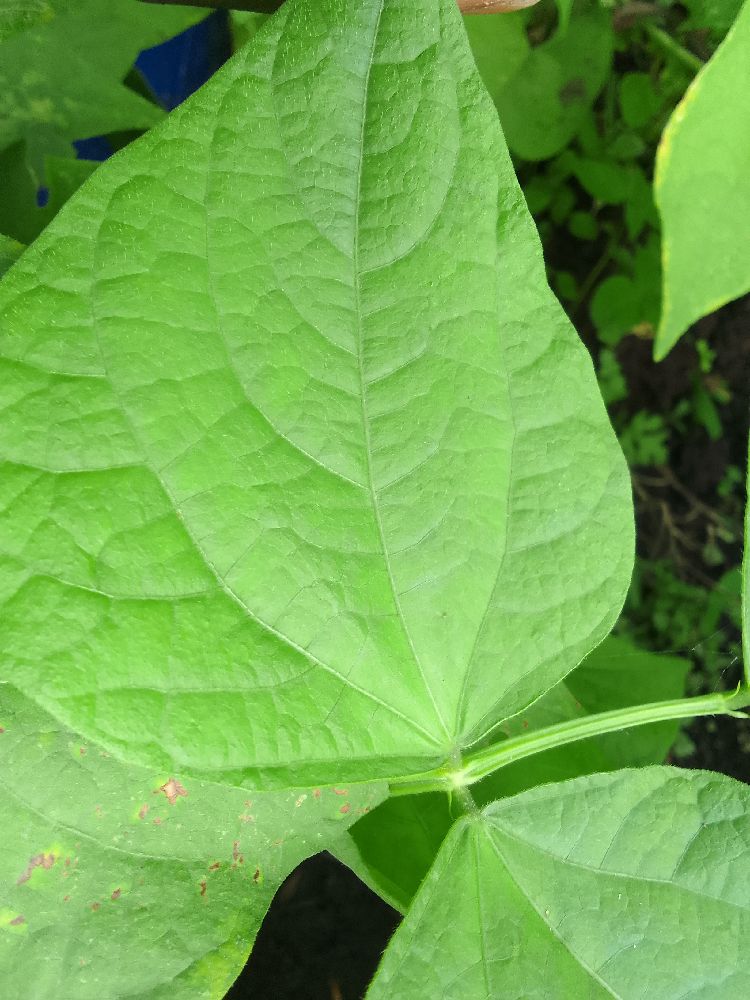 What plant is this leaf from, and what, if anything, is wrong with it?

common bean, healthy
